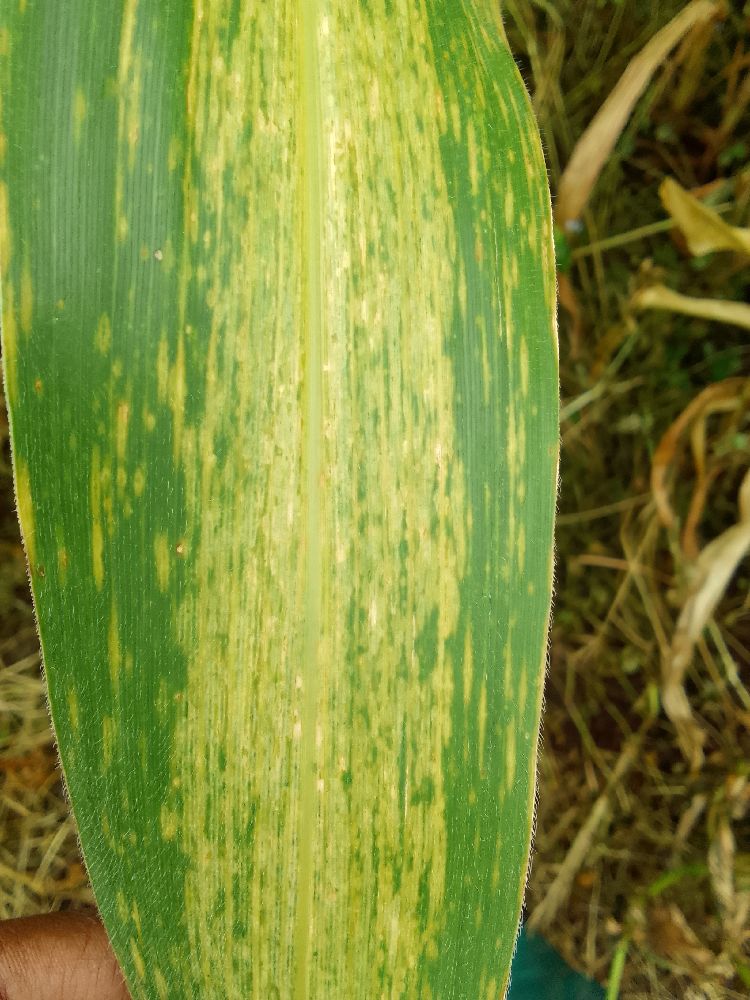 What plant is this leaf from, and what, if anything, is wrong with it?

maize, maize lethal necrosis
